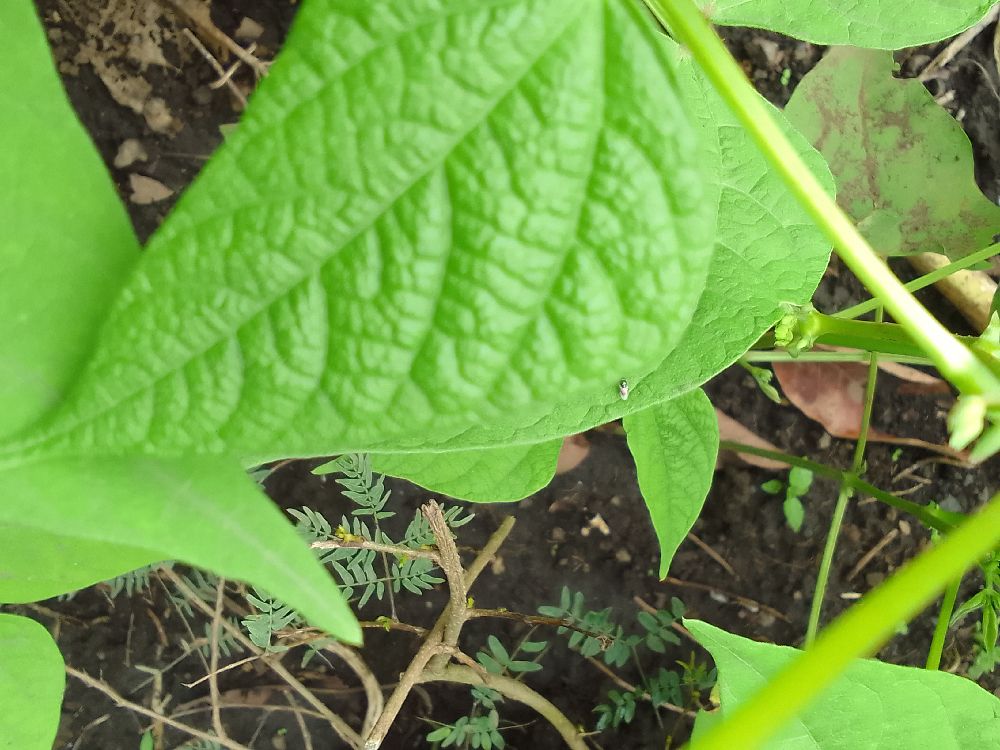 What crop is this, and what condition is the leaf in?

common bean, healthy
